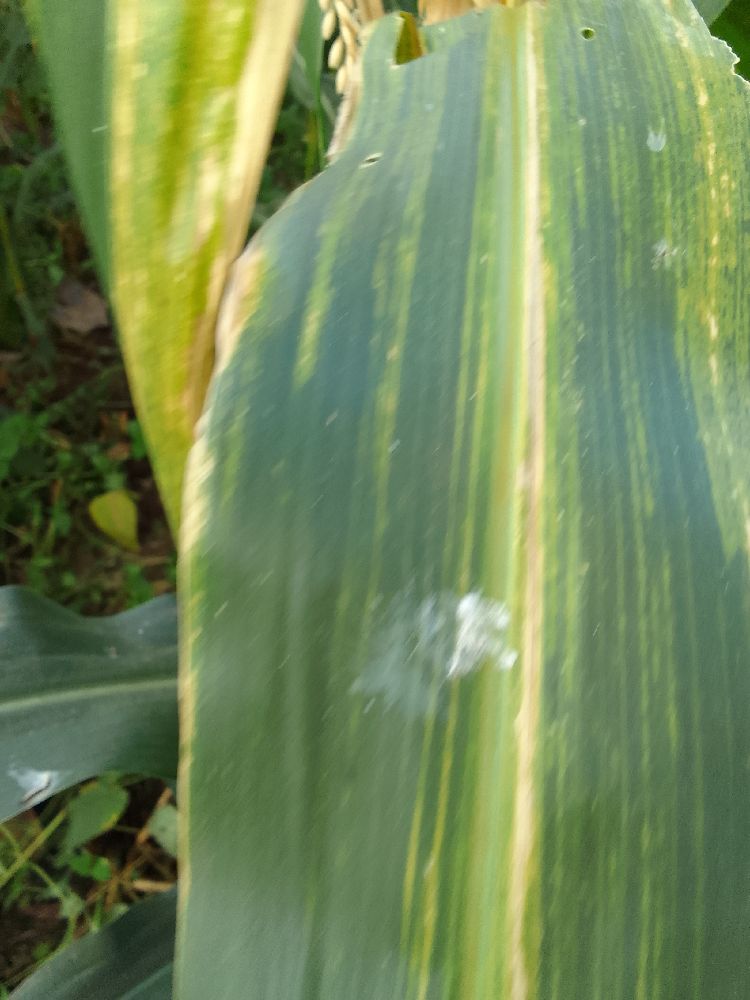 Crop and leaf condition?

maize, maize lethal necrosis
